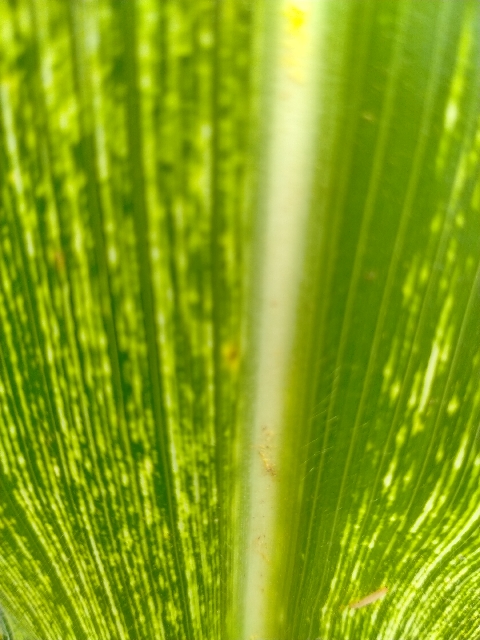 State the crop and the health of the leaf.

maize, maize streak virus
